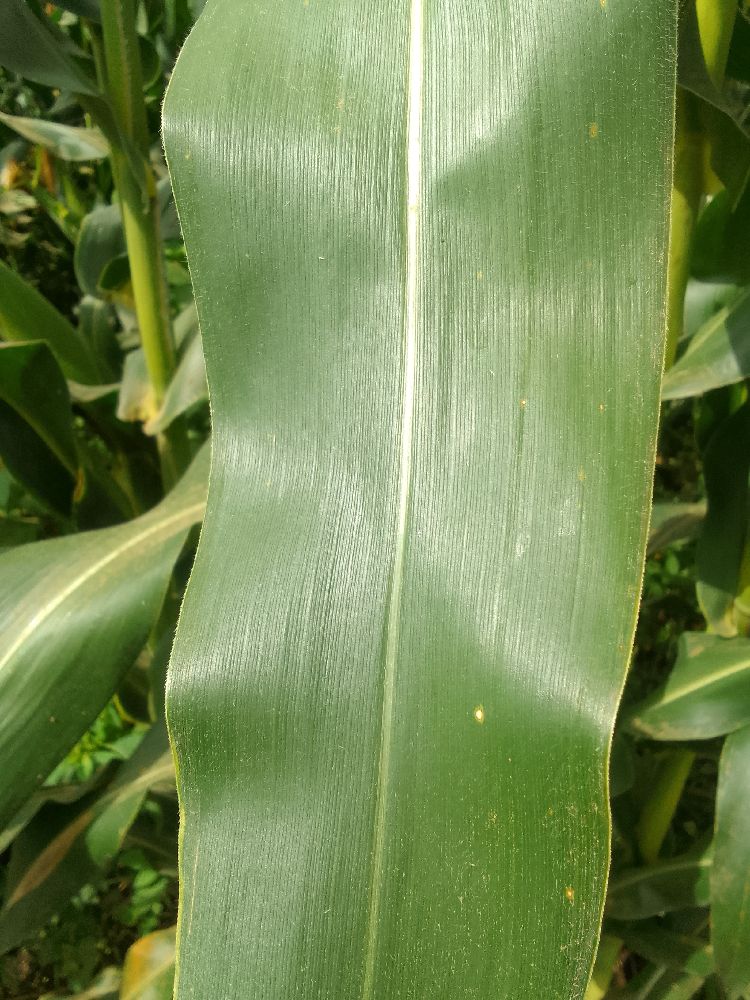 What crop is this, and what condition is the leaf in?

maize, healthy
